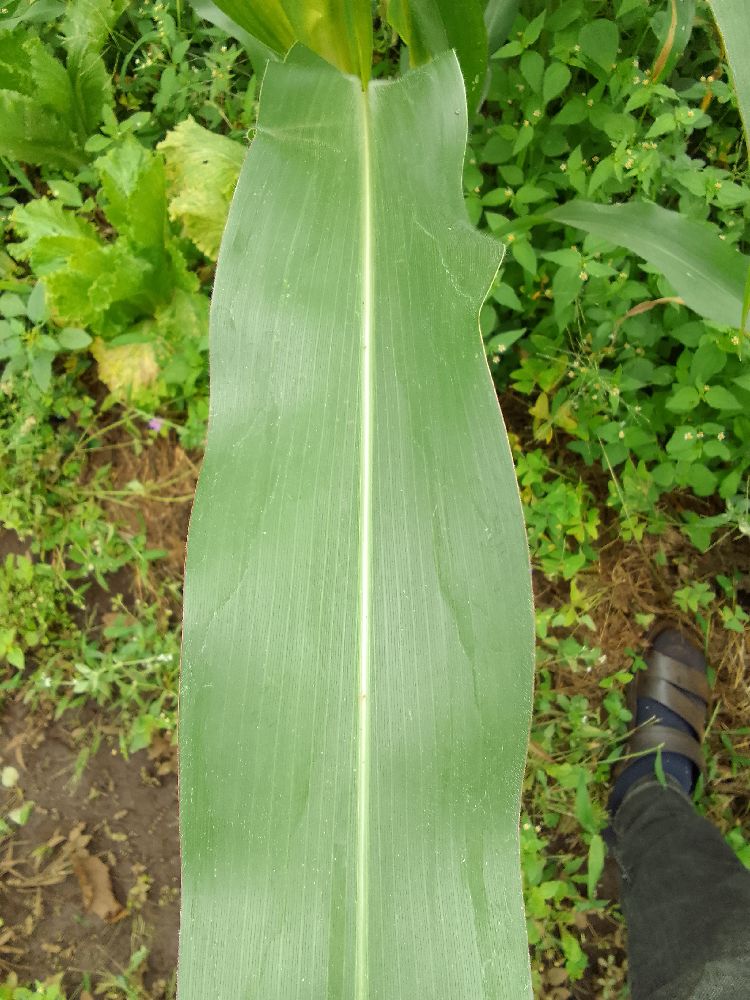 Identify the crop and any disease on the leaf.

maize, healthy
